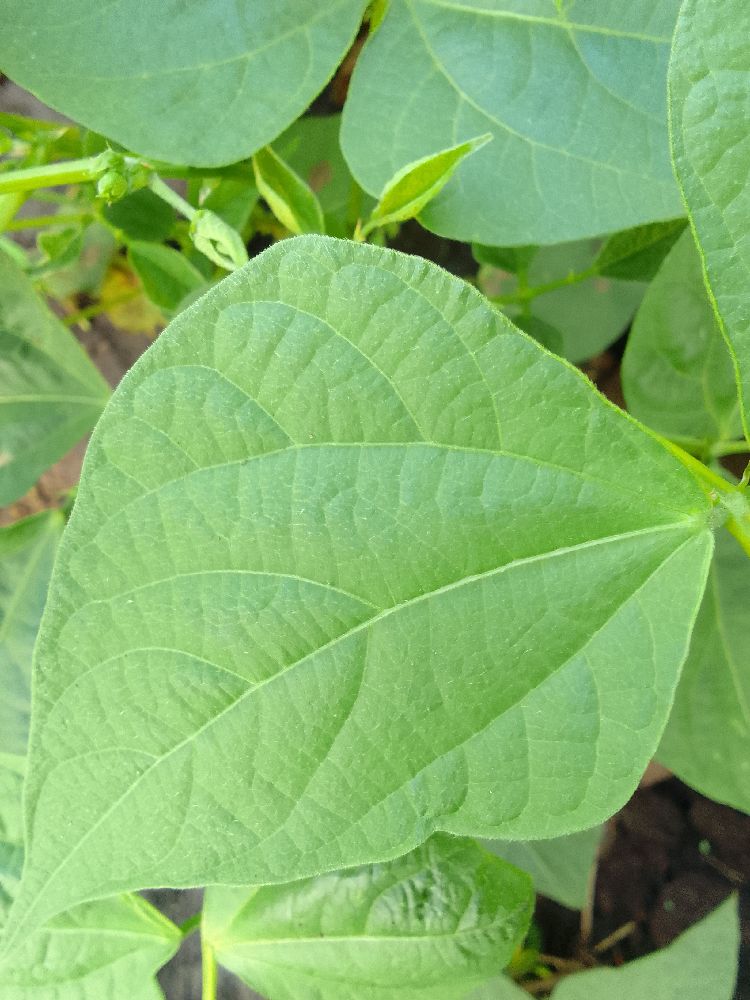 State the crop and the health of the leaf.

common bean, healthy
